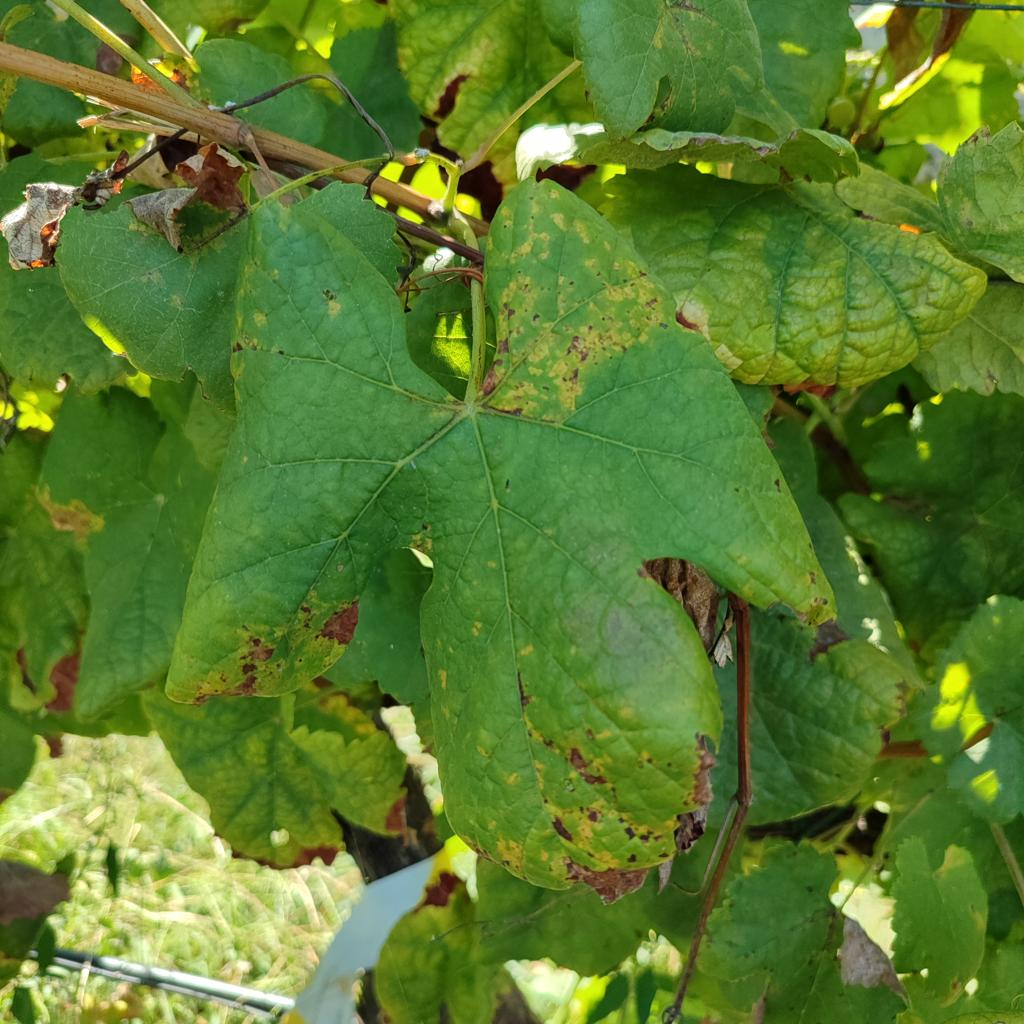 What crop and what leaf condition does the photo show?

grapevine, downy mildew
